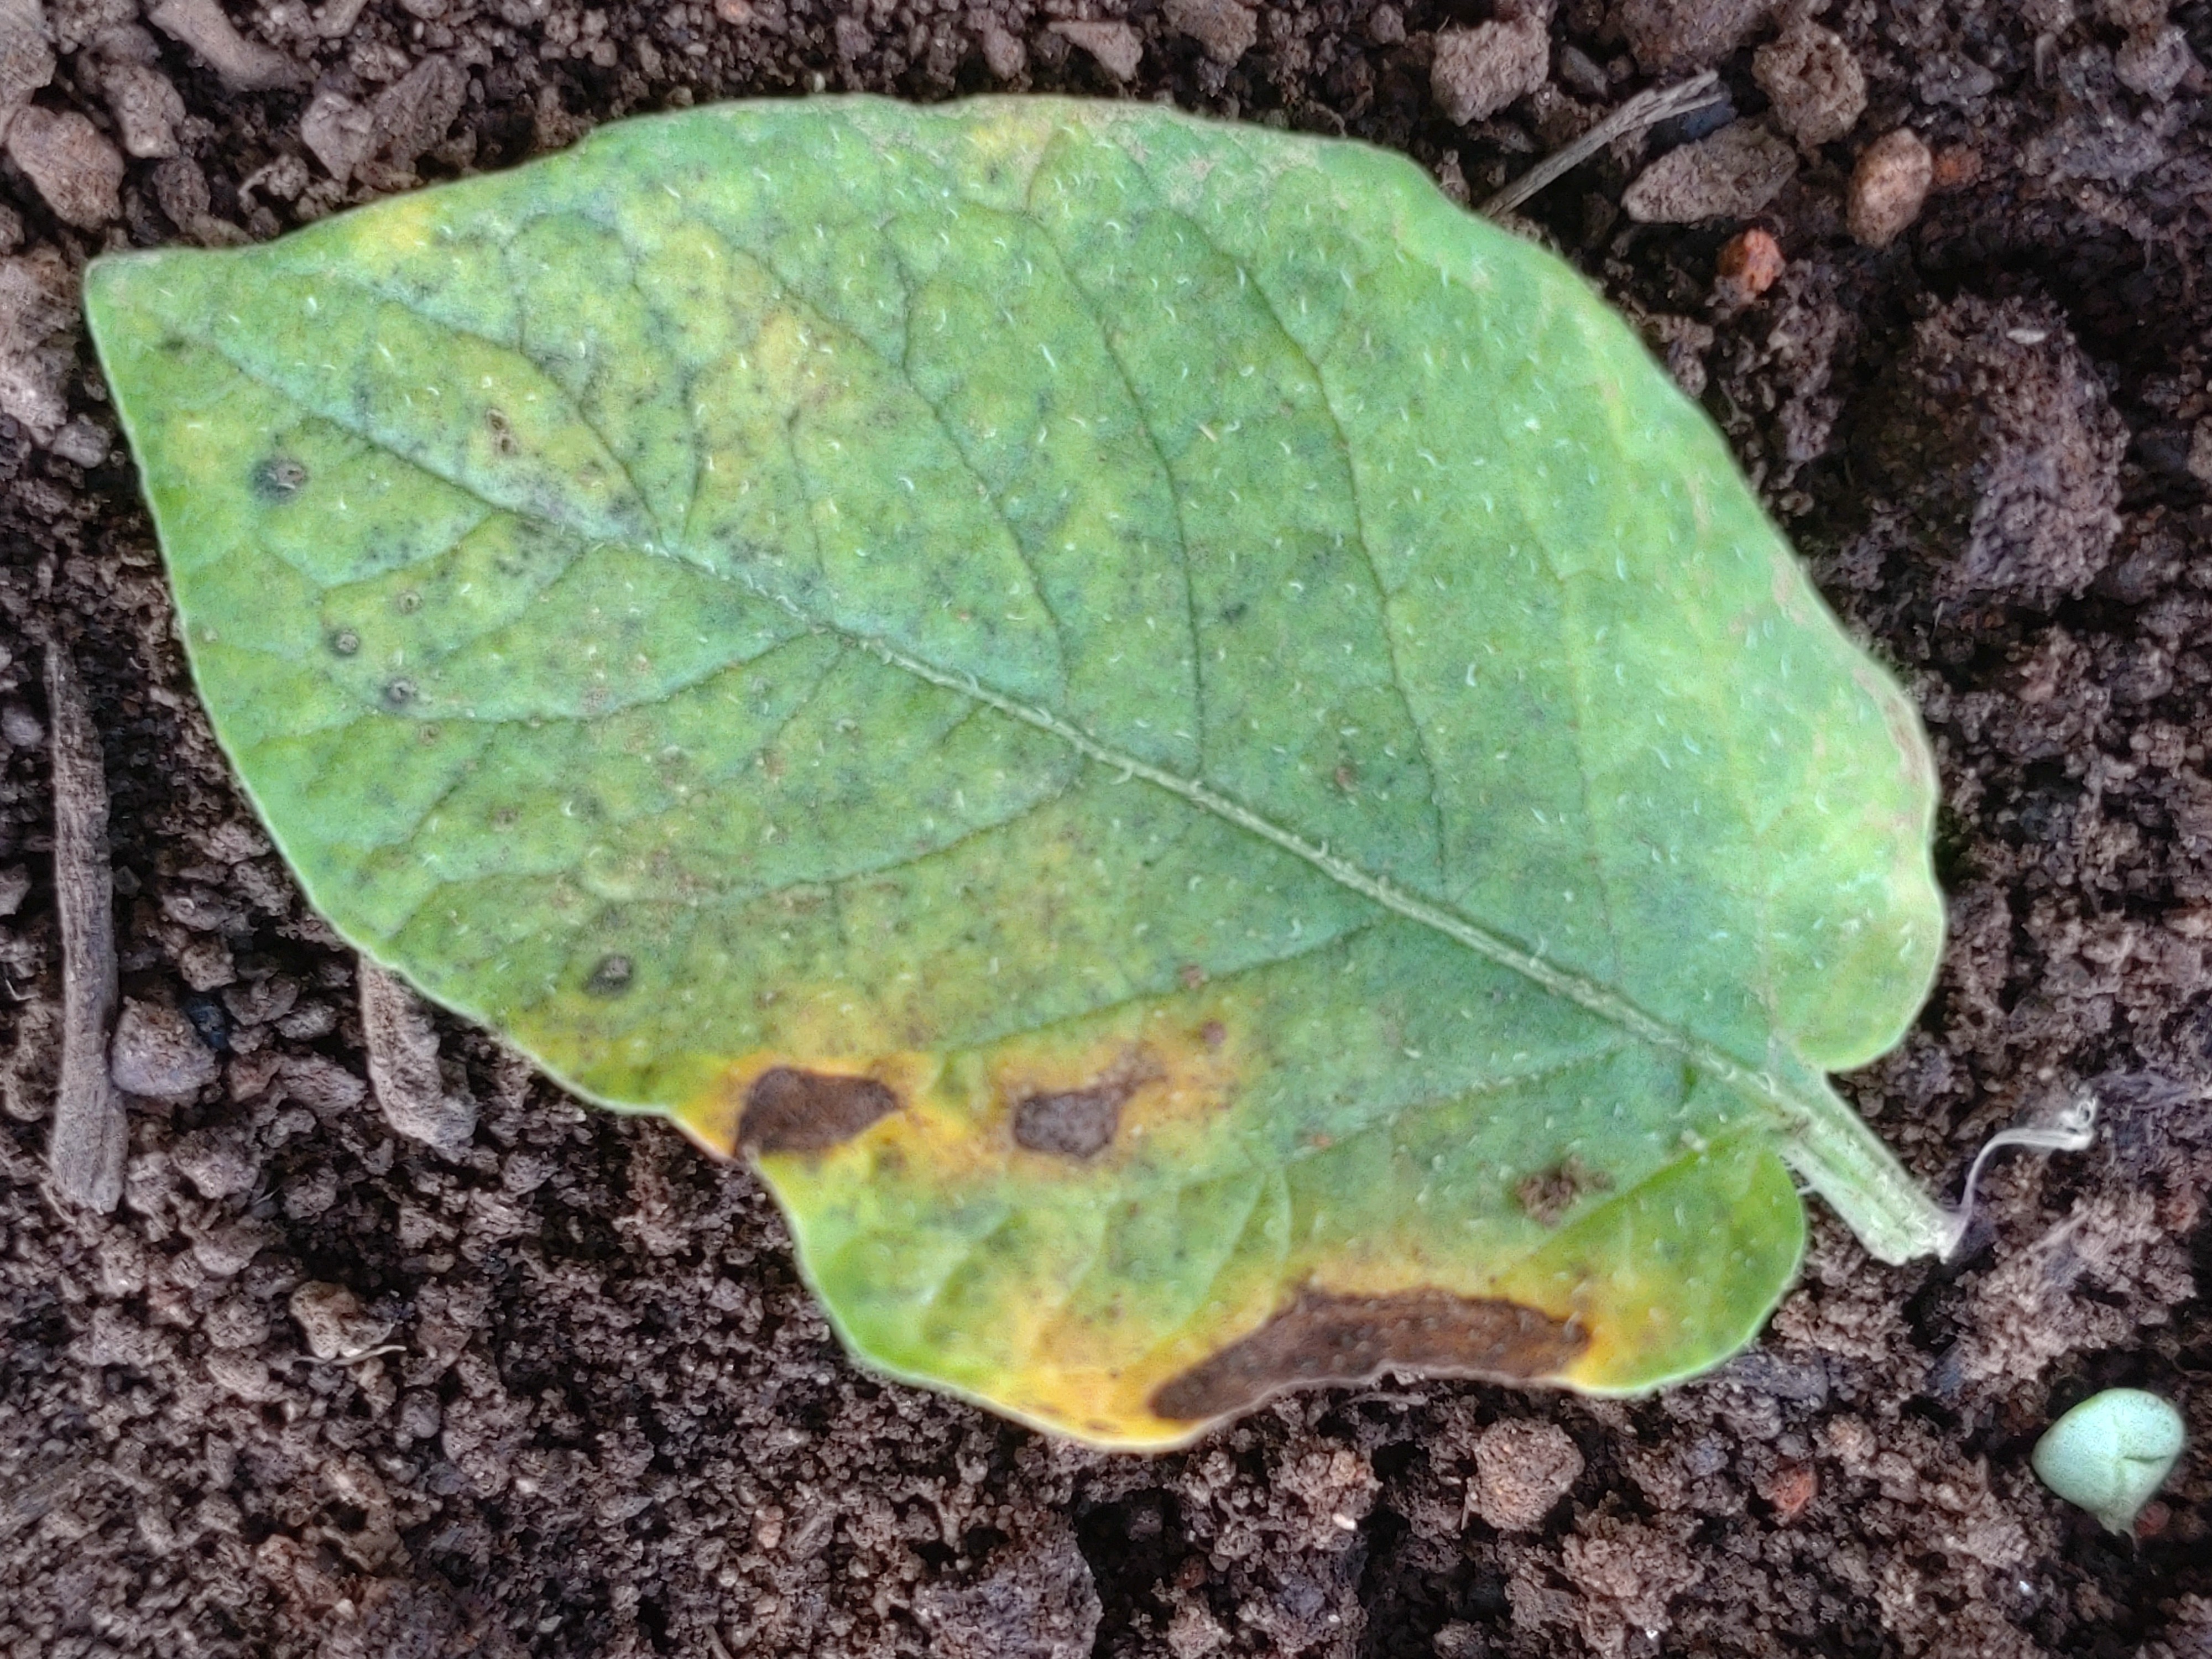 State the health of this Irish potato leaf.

late blight
